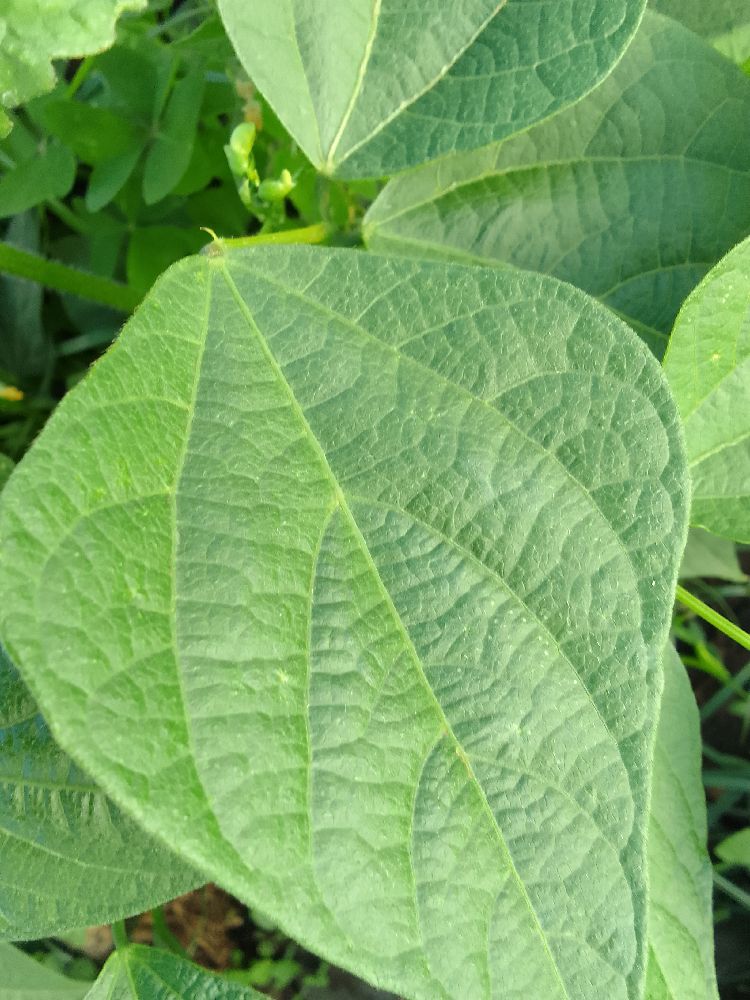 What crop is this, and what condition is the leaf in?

common bean, healthy
